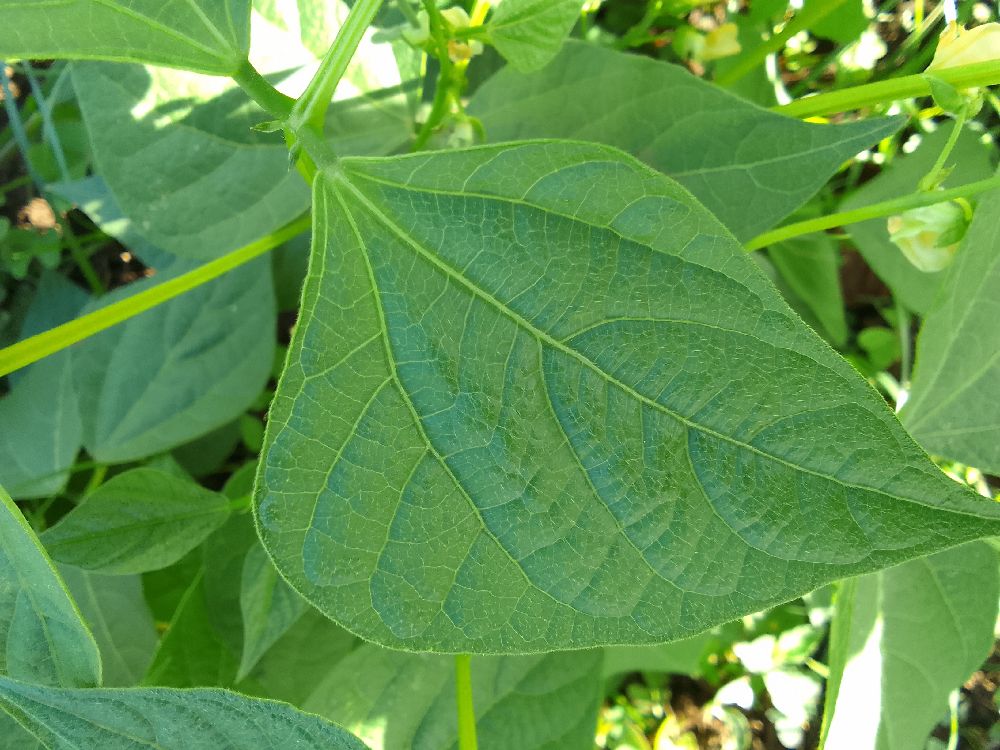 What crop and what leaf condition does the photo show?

common bean, healthy
